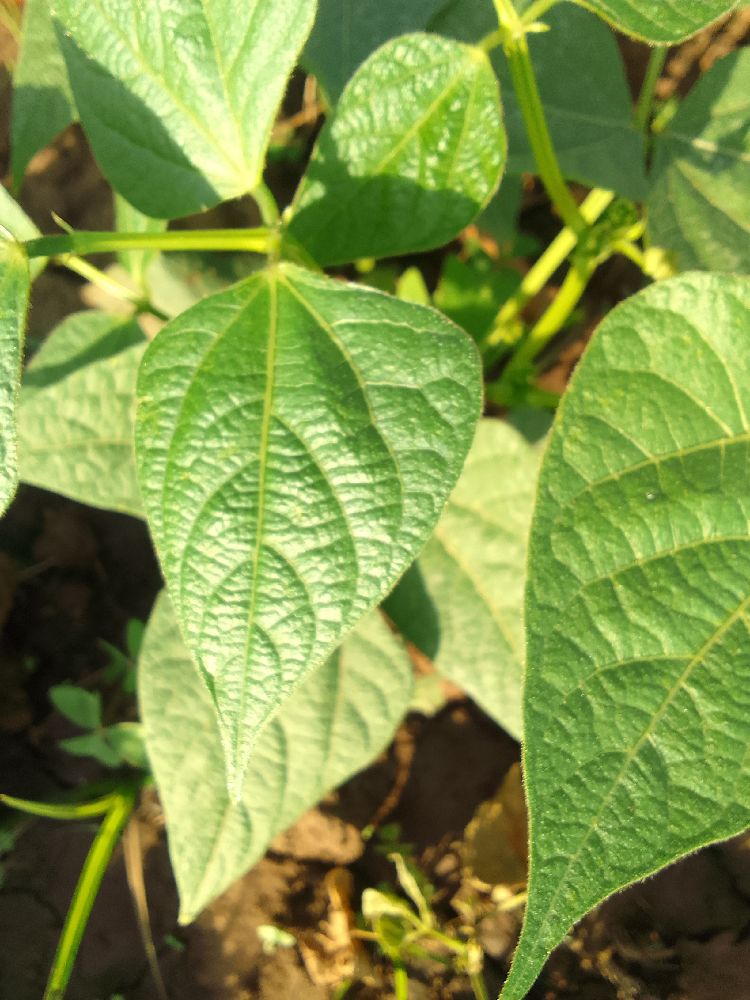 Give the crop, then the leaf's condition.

common bean, healthy
